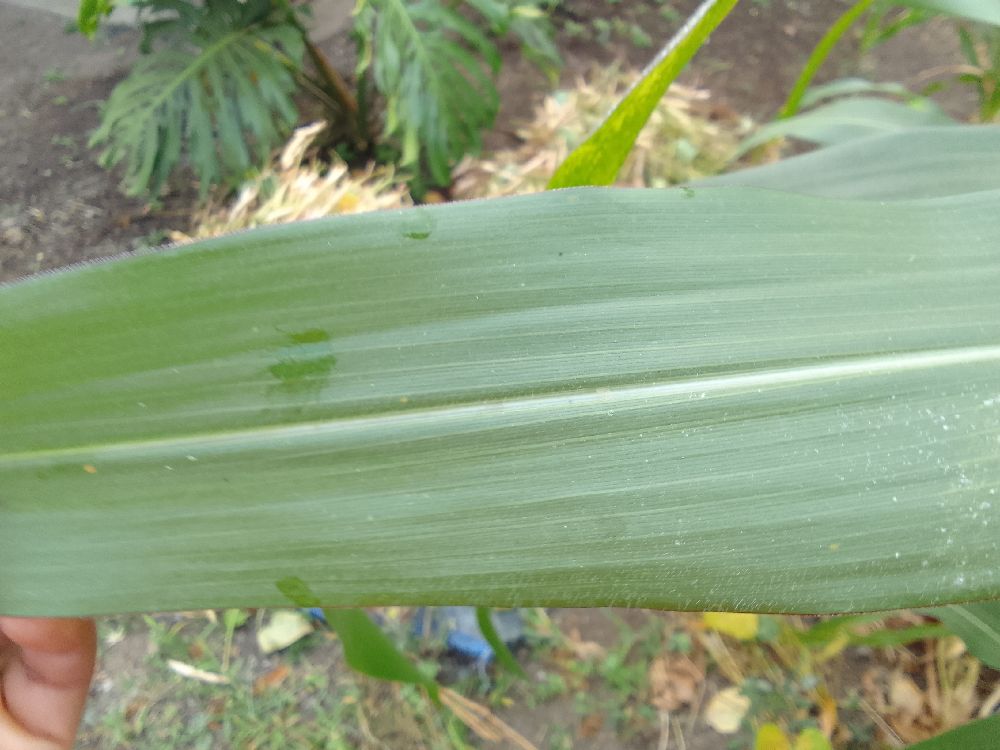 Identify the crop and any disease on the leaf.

maize, healthy
